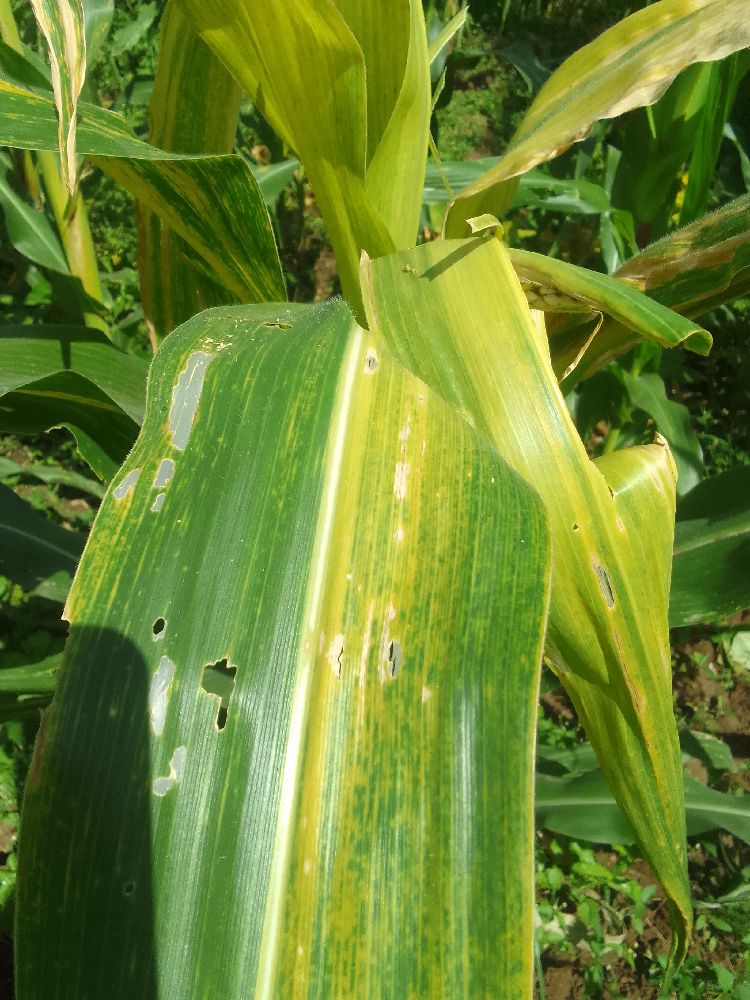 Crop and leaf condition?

maize, maize lethal necrosis
